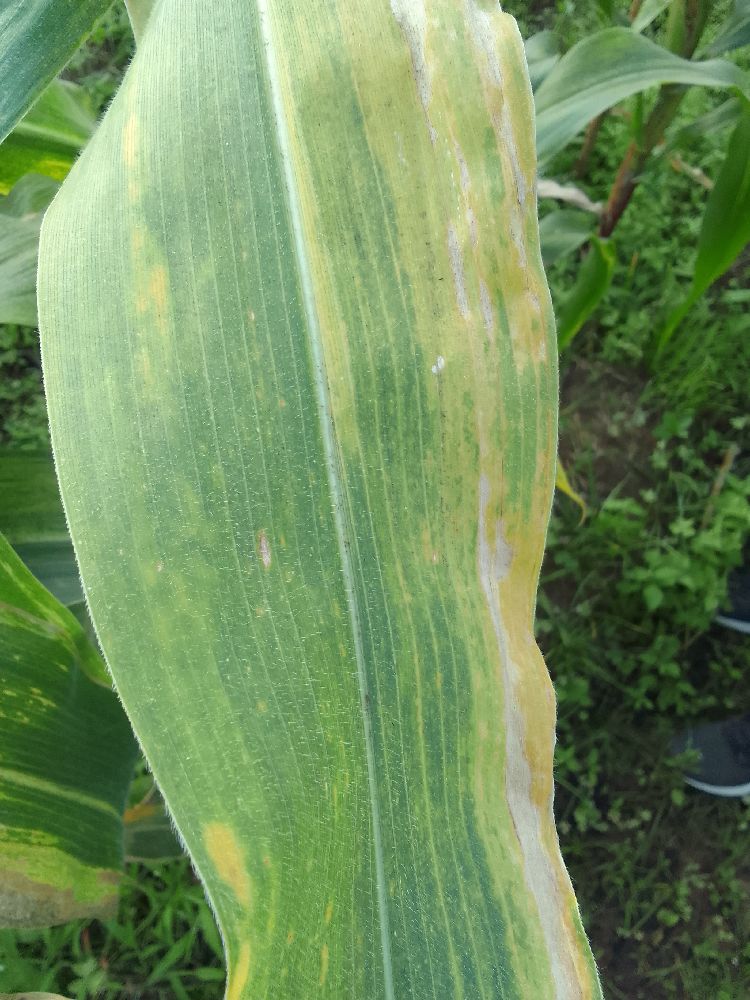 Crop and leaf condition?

maize, maize lethal necrosis
